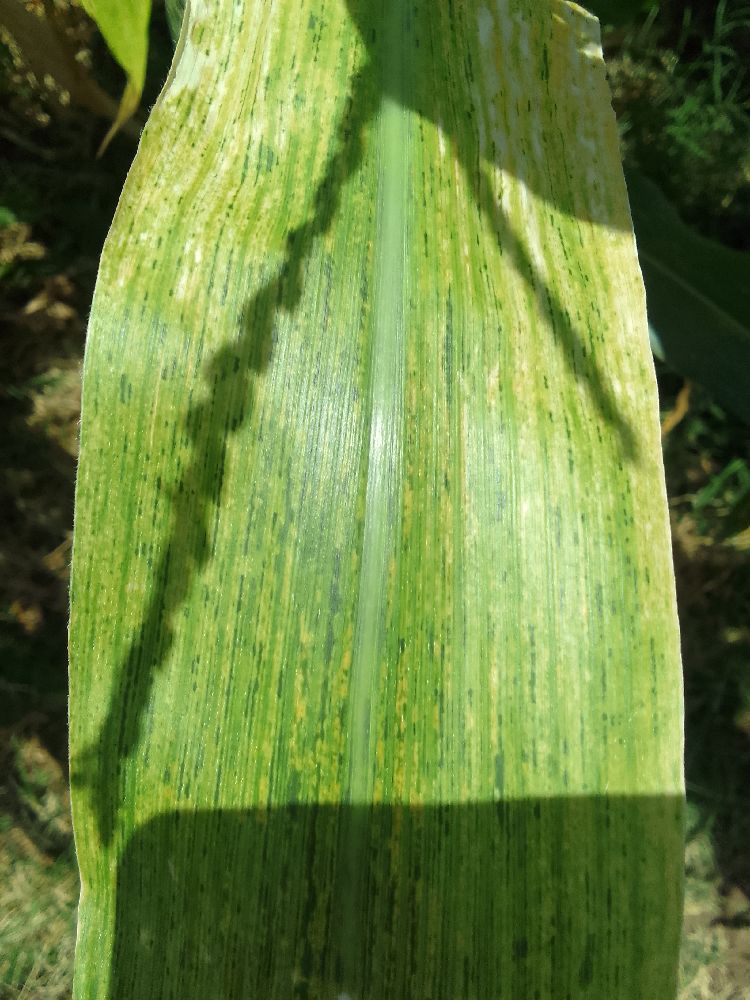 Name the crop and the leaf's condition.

maize, maize lethal necrosis
